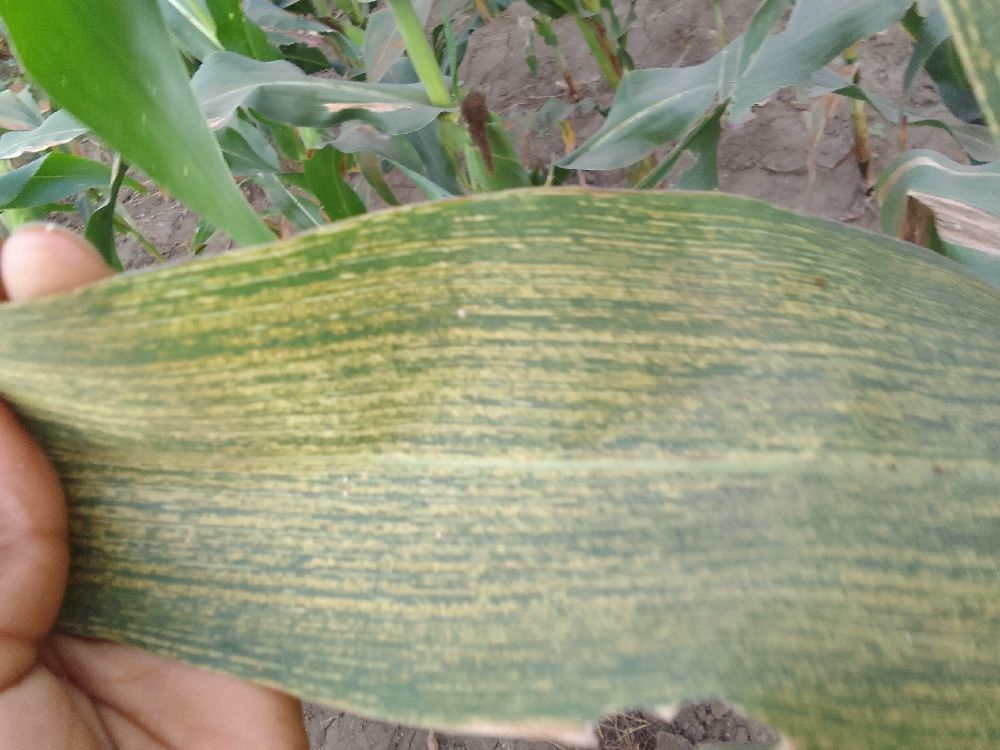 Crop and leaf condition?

maize, maize streak virus
